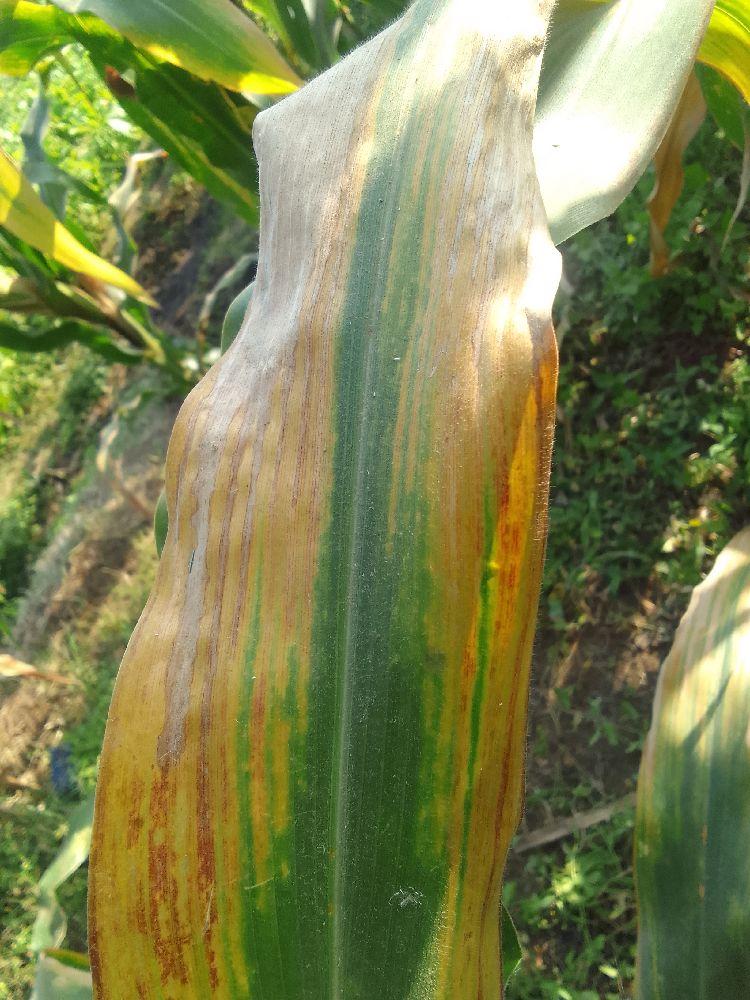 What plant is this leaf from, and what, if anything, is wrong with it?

maize, maize lethal necrosis
